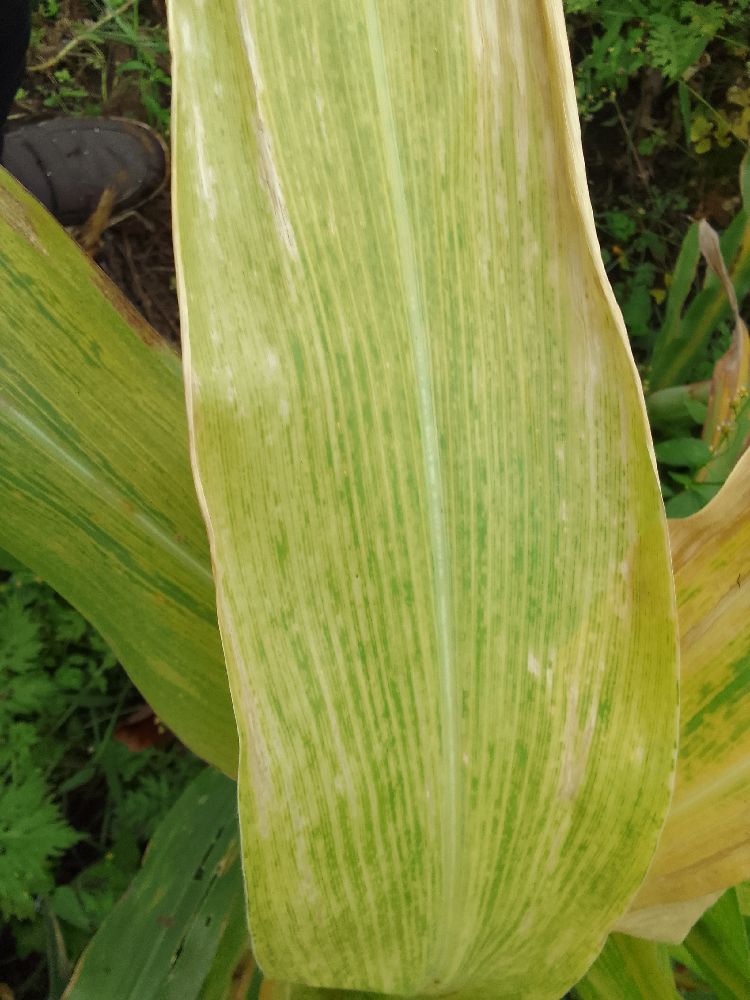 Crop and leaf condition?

maize, maize lethal necrosis
